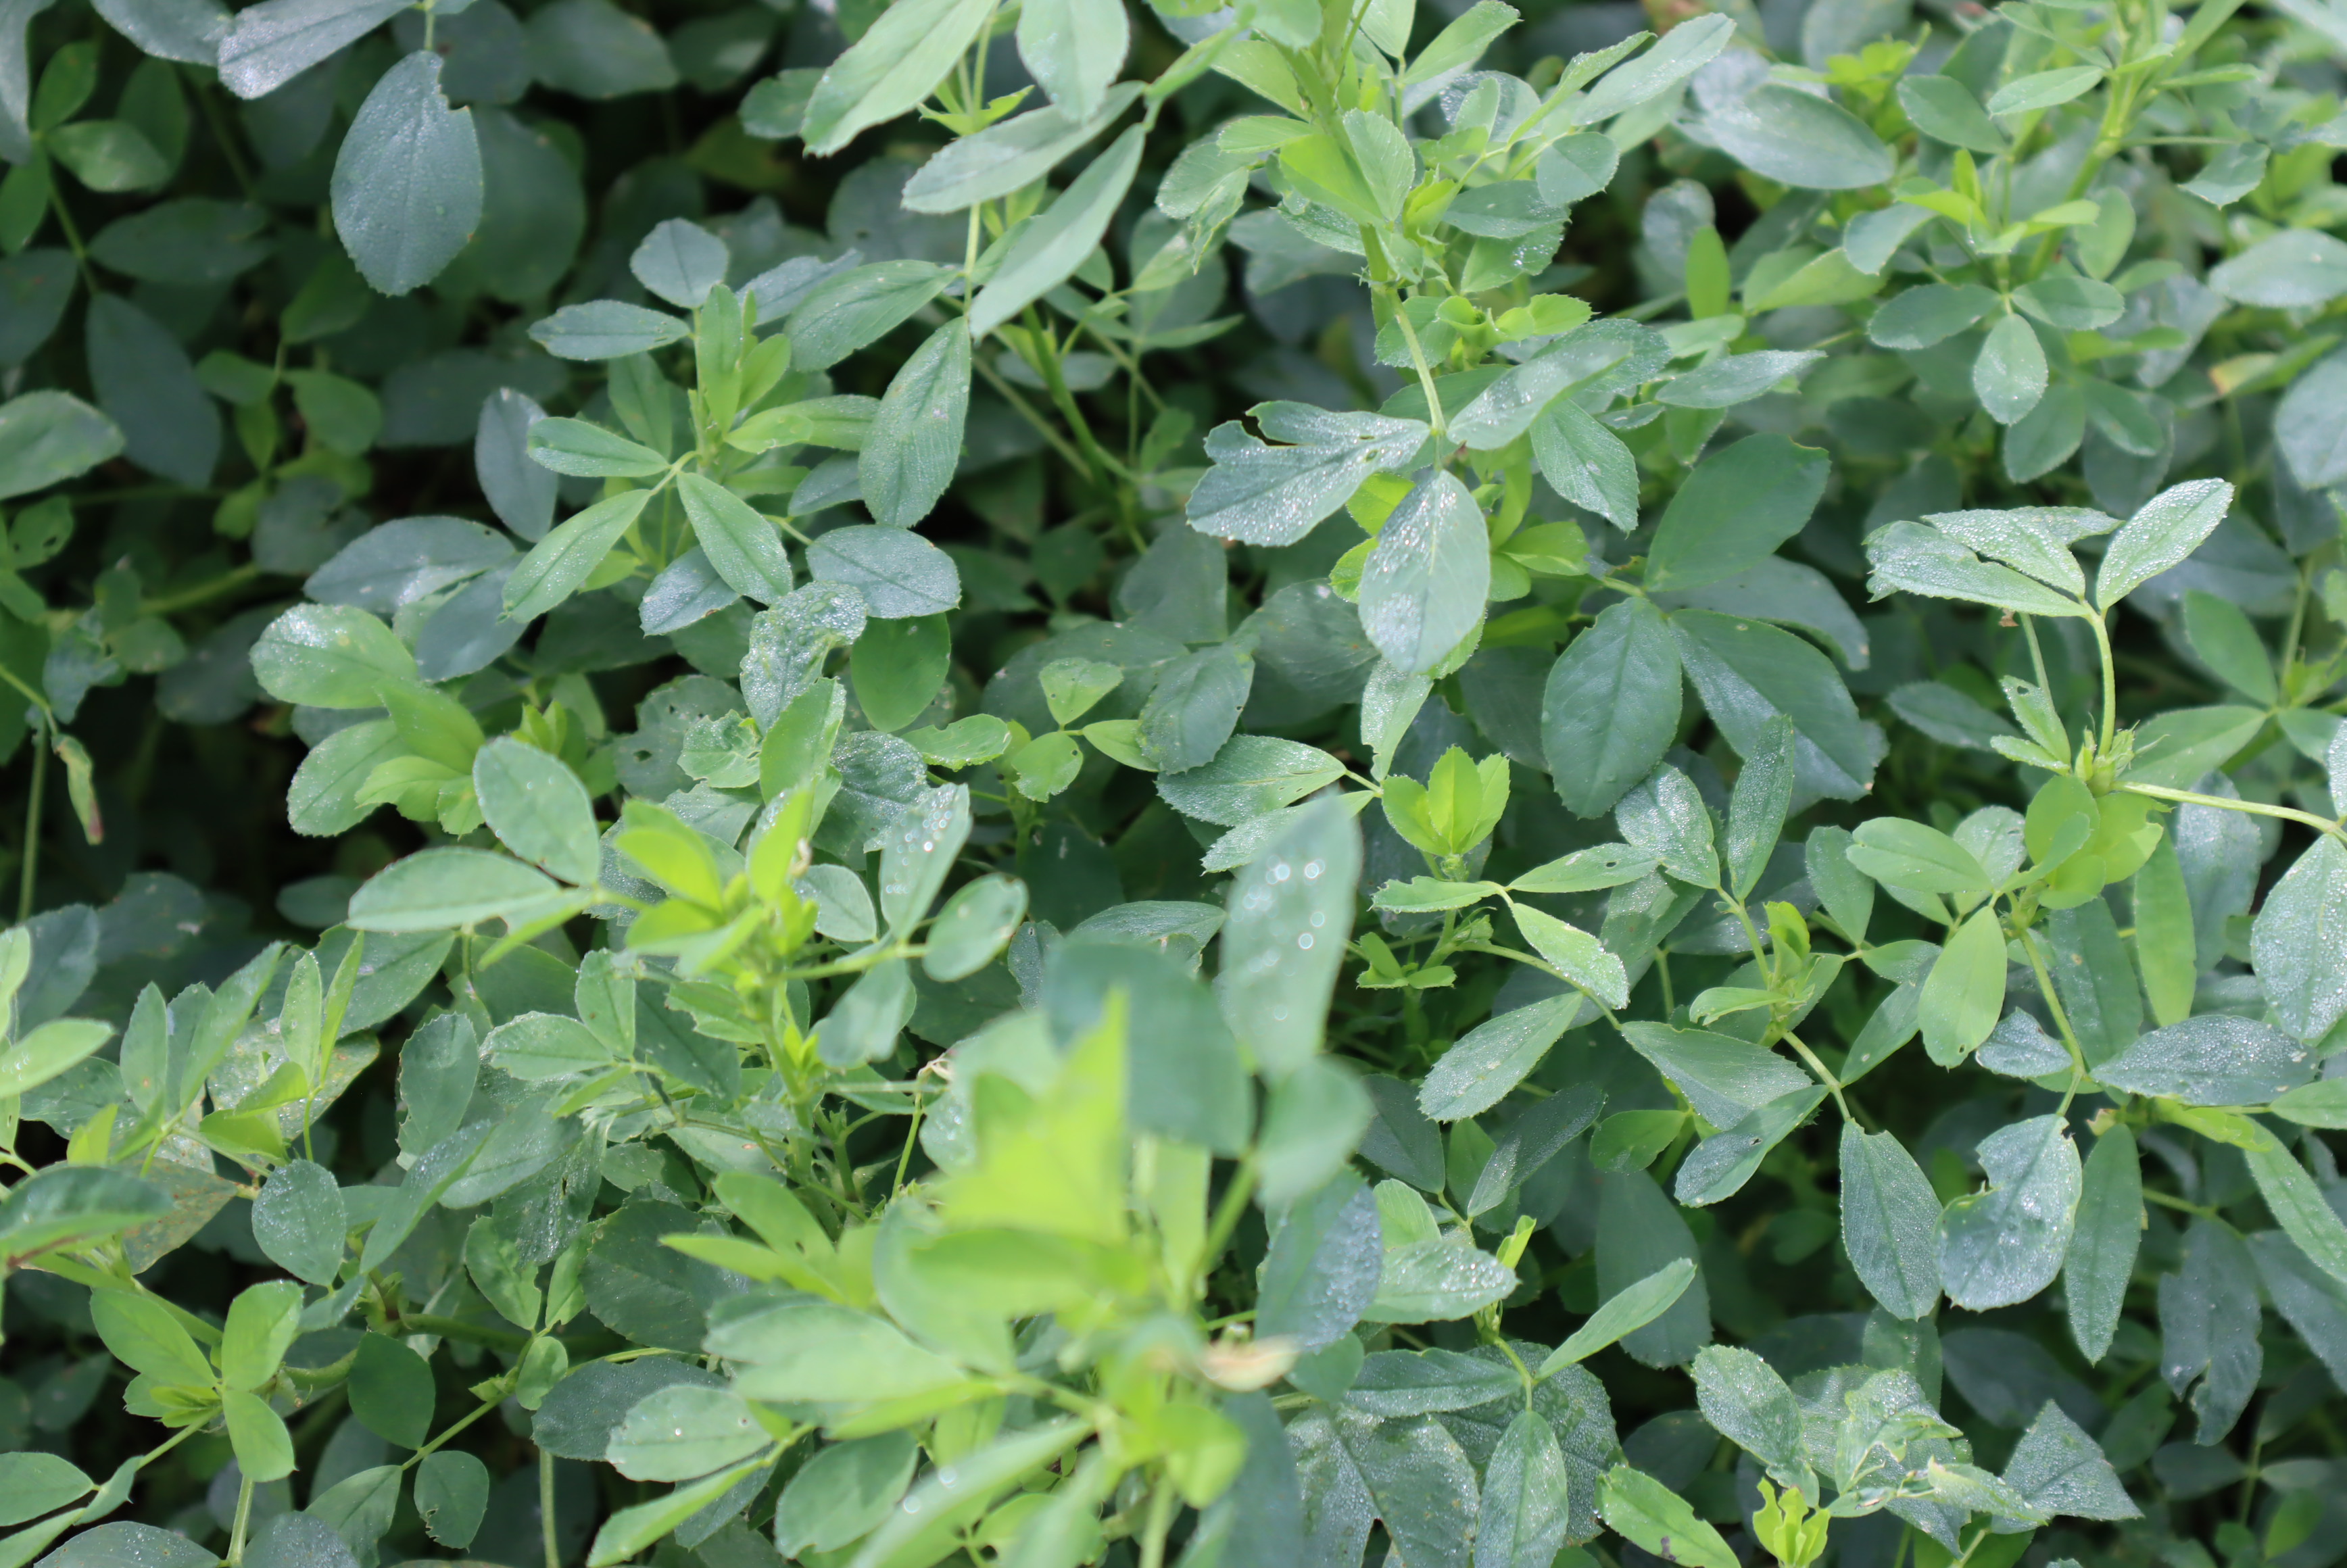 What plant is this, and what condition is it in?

alfalfa, healthy
